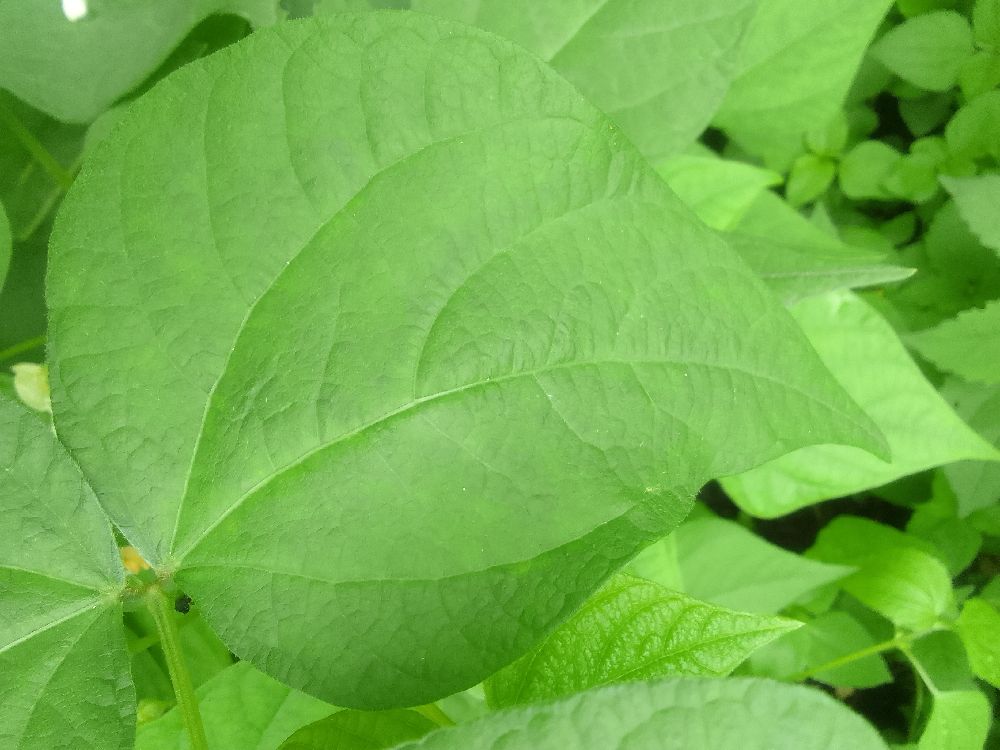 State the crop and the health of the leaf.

common bean, healthy
